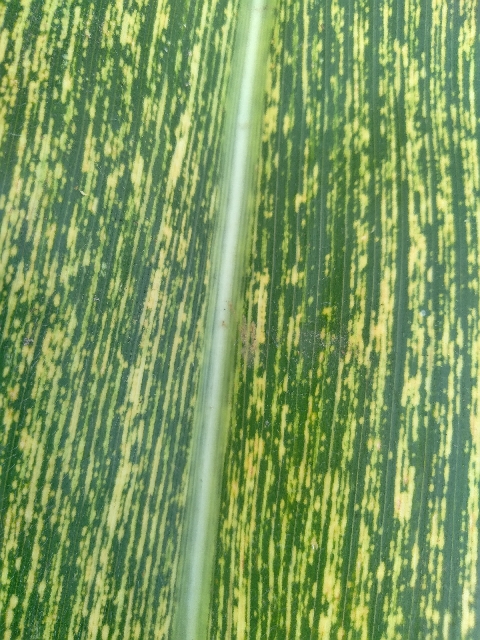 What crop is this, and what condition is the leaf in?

maize, maize streak virus
